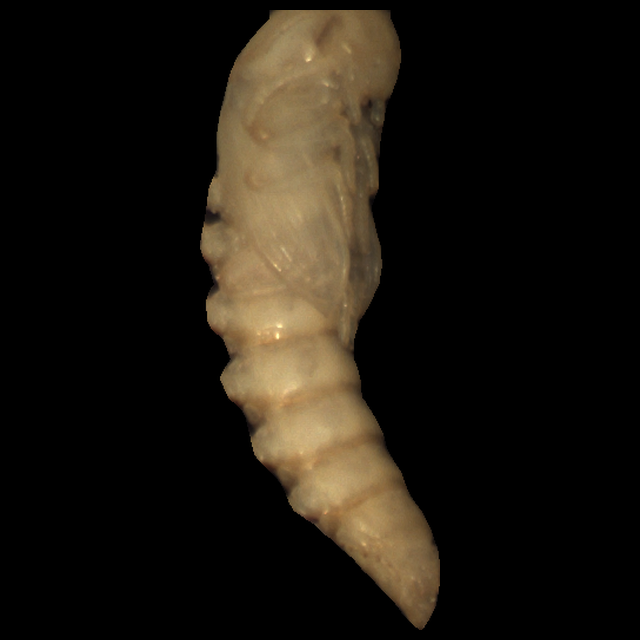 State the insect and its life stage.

mealworm pupa
